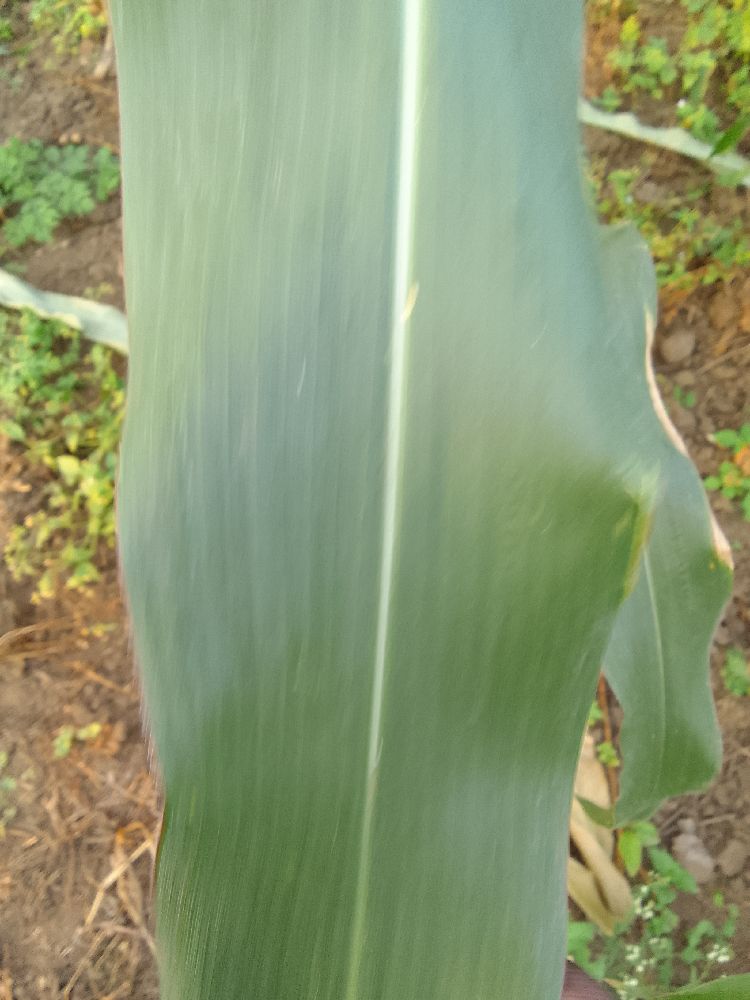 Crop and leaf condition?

maize, healthy
